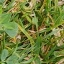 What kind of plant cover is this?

unstructured weed
